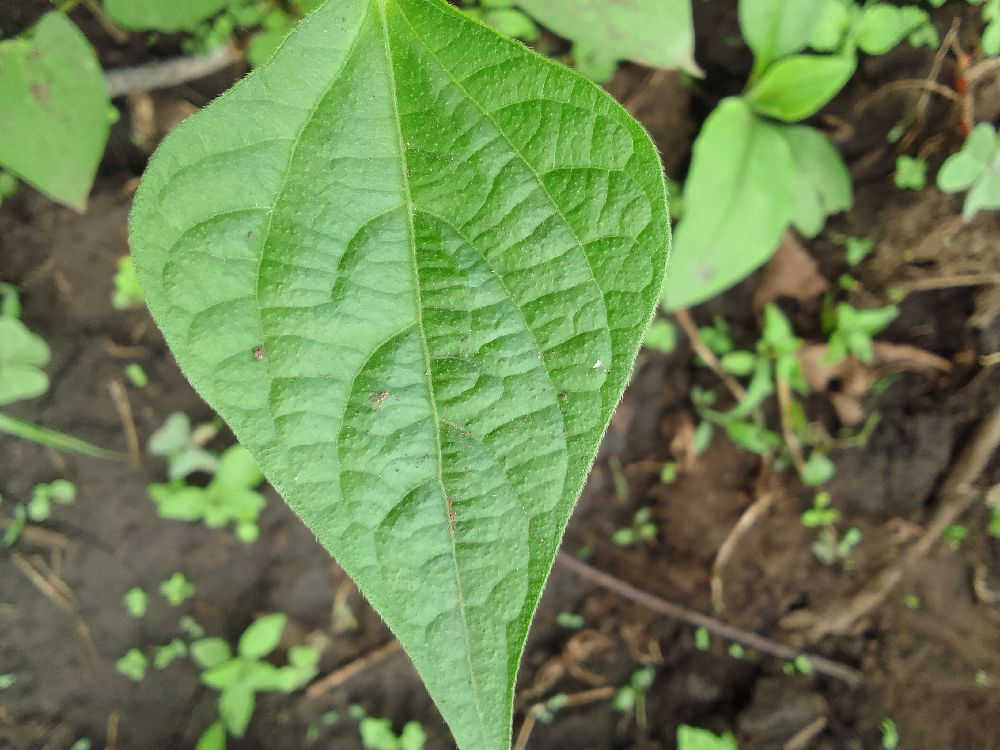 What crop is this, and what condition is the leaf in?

common bean, healthy
